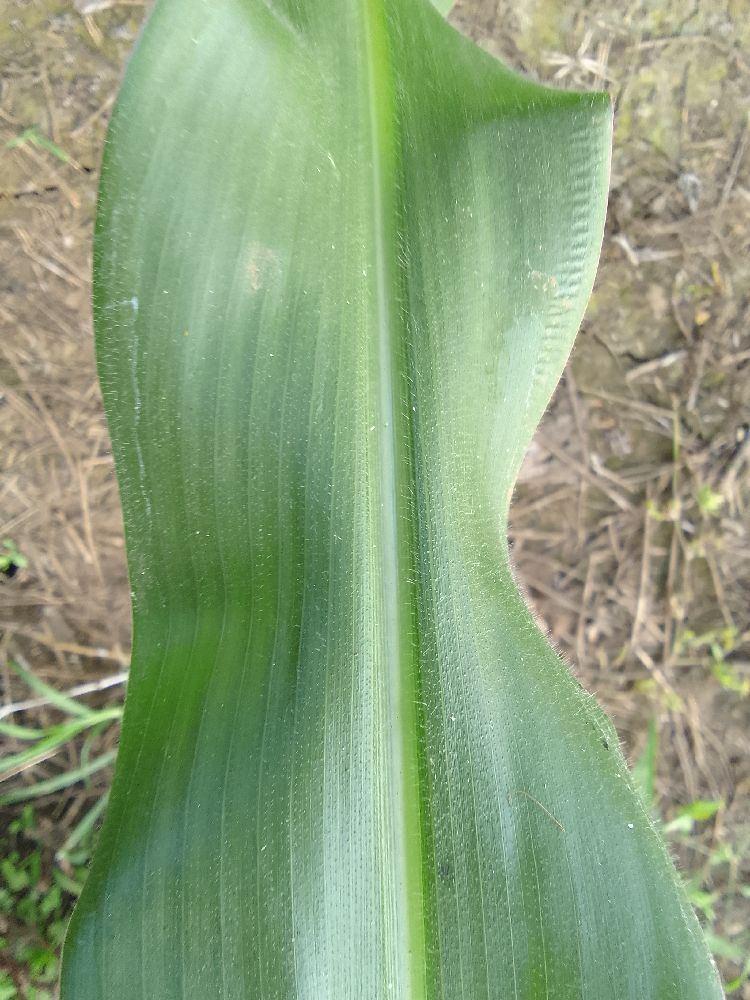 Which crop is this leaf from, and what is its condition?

maize, healthy
